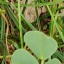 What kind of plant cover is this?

unstructured weed
